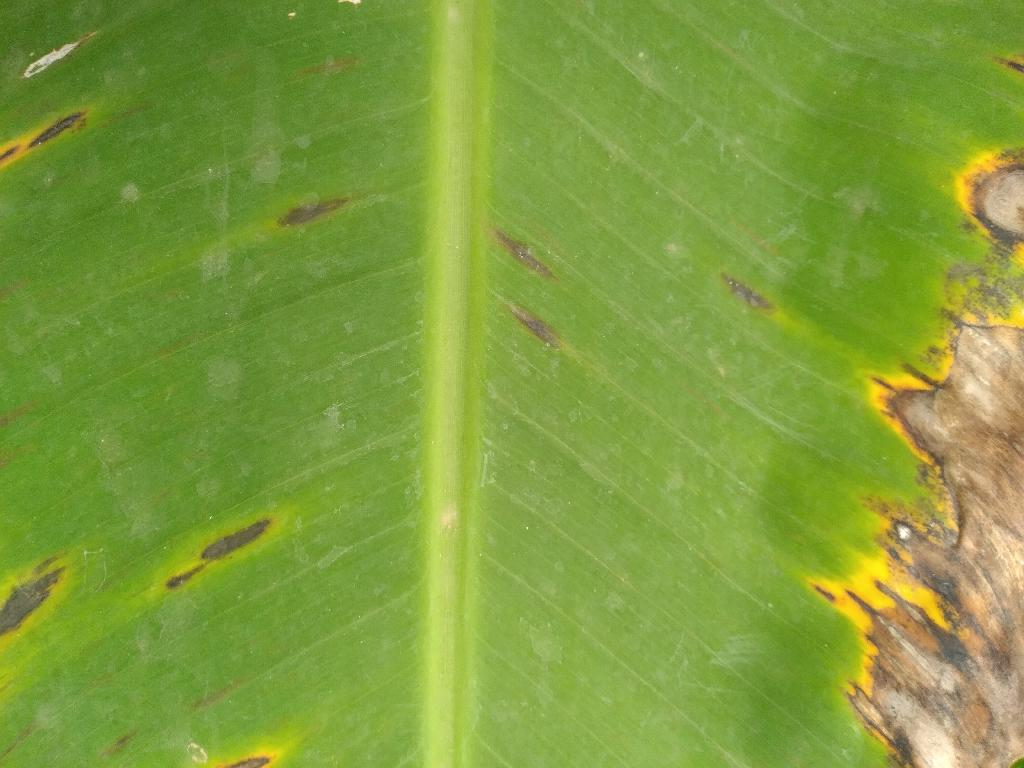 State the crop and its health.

banana, black sigatoka
